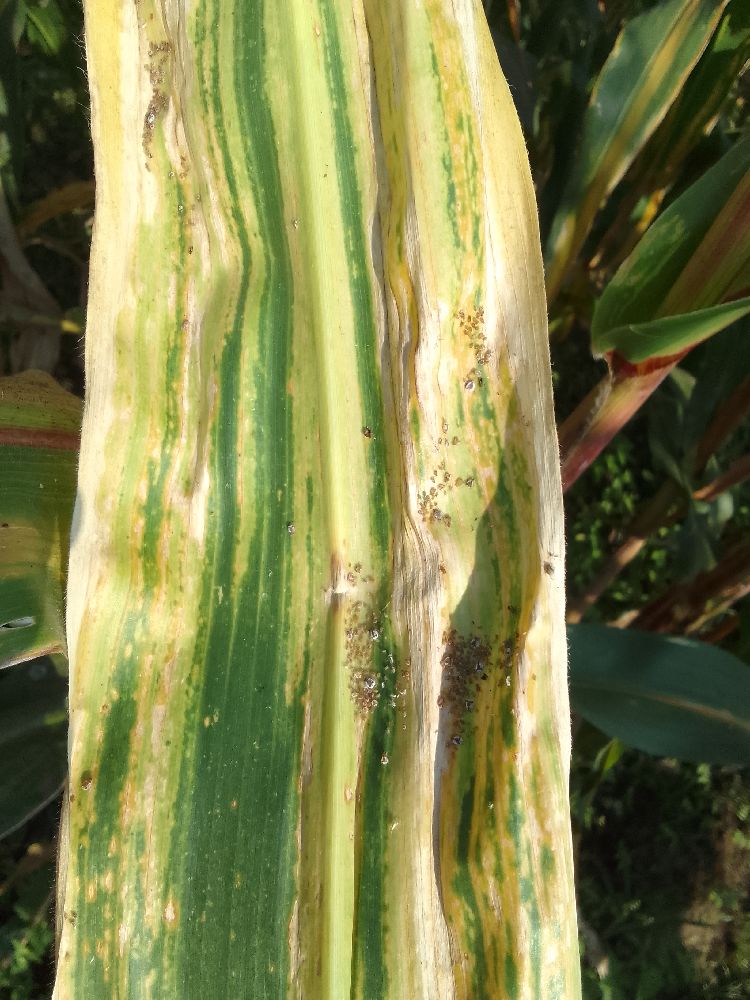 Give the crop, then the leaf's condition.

maize, maize lethal necrosis
